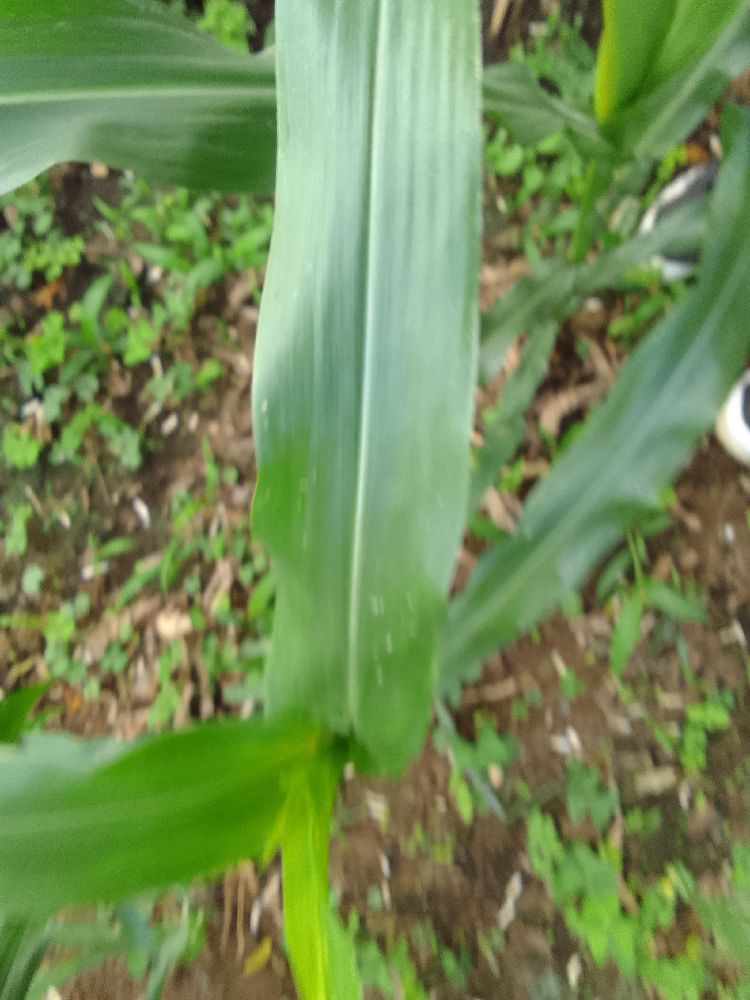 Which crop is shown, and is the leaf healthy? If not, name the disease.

maize, healthy
